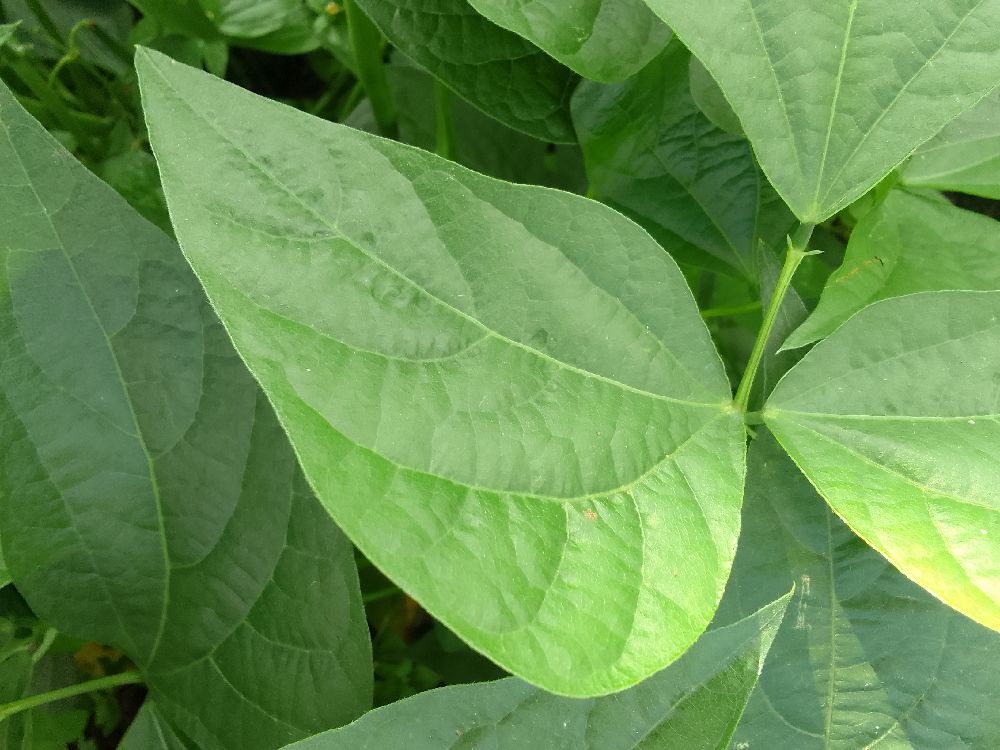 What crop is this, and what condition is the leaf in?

common bean, healthy
